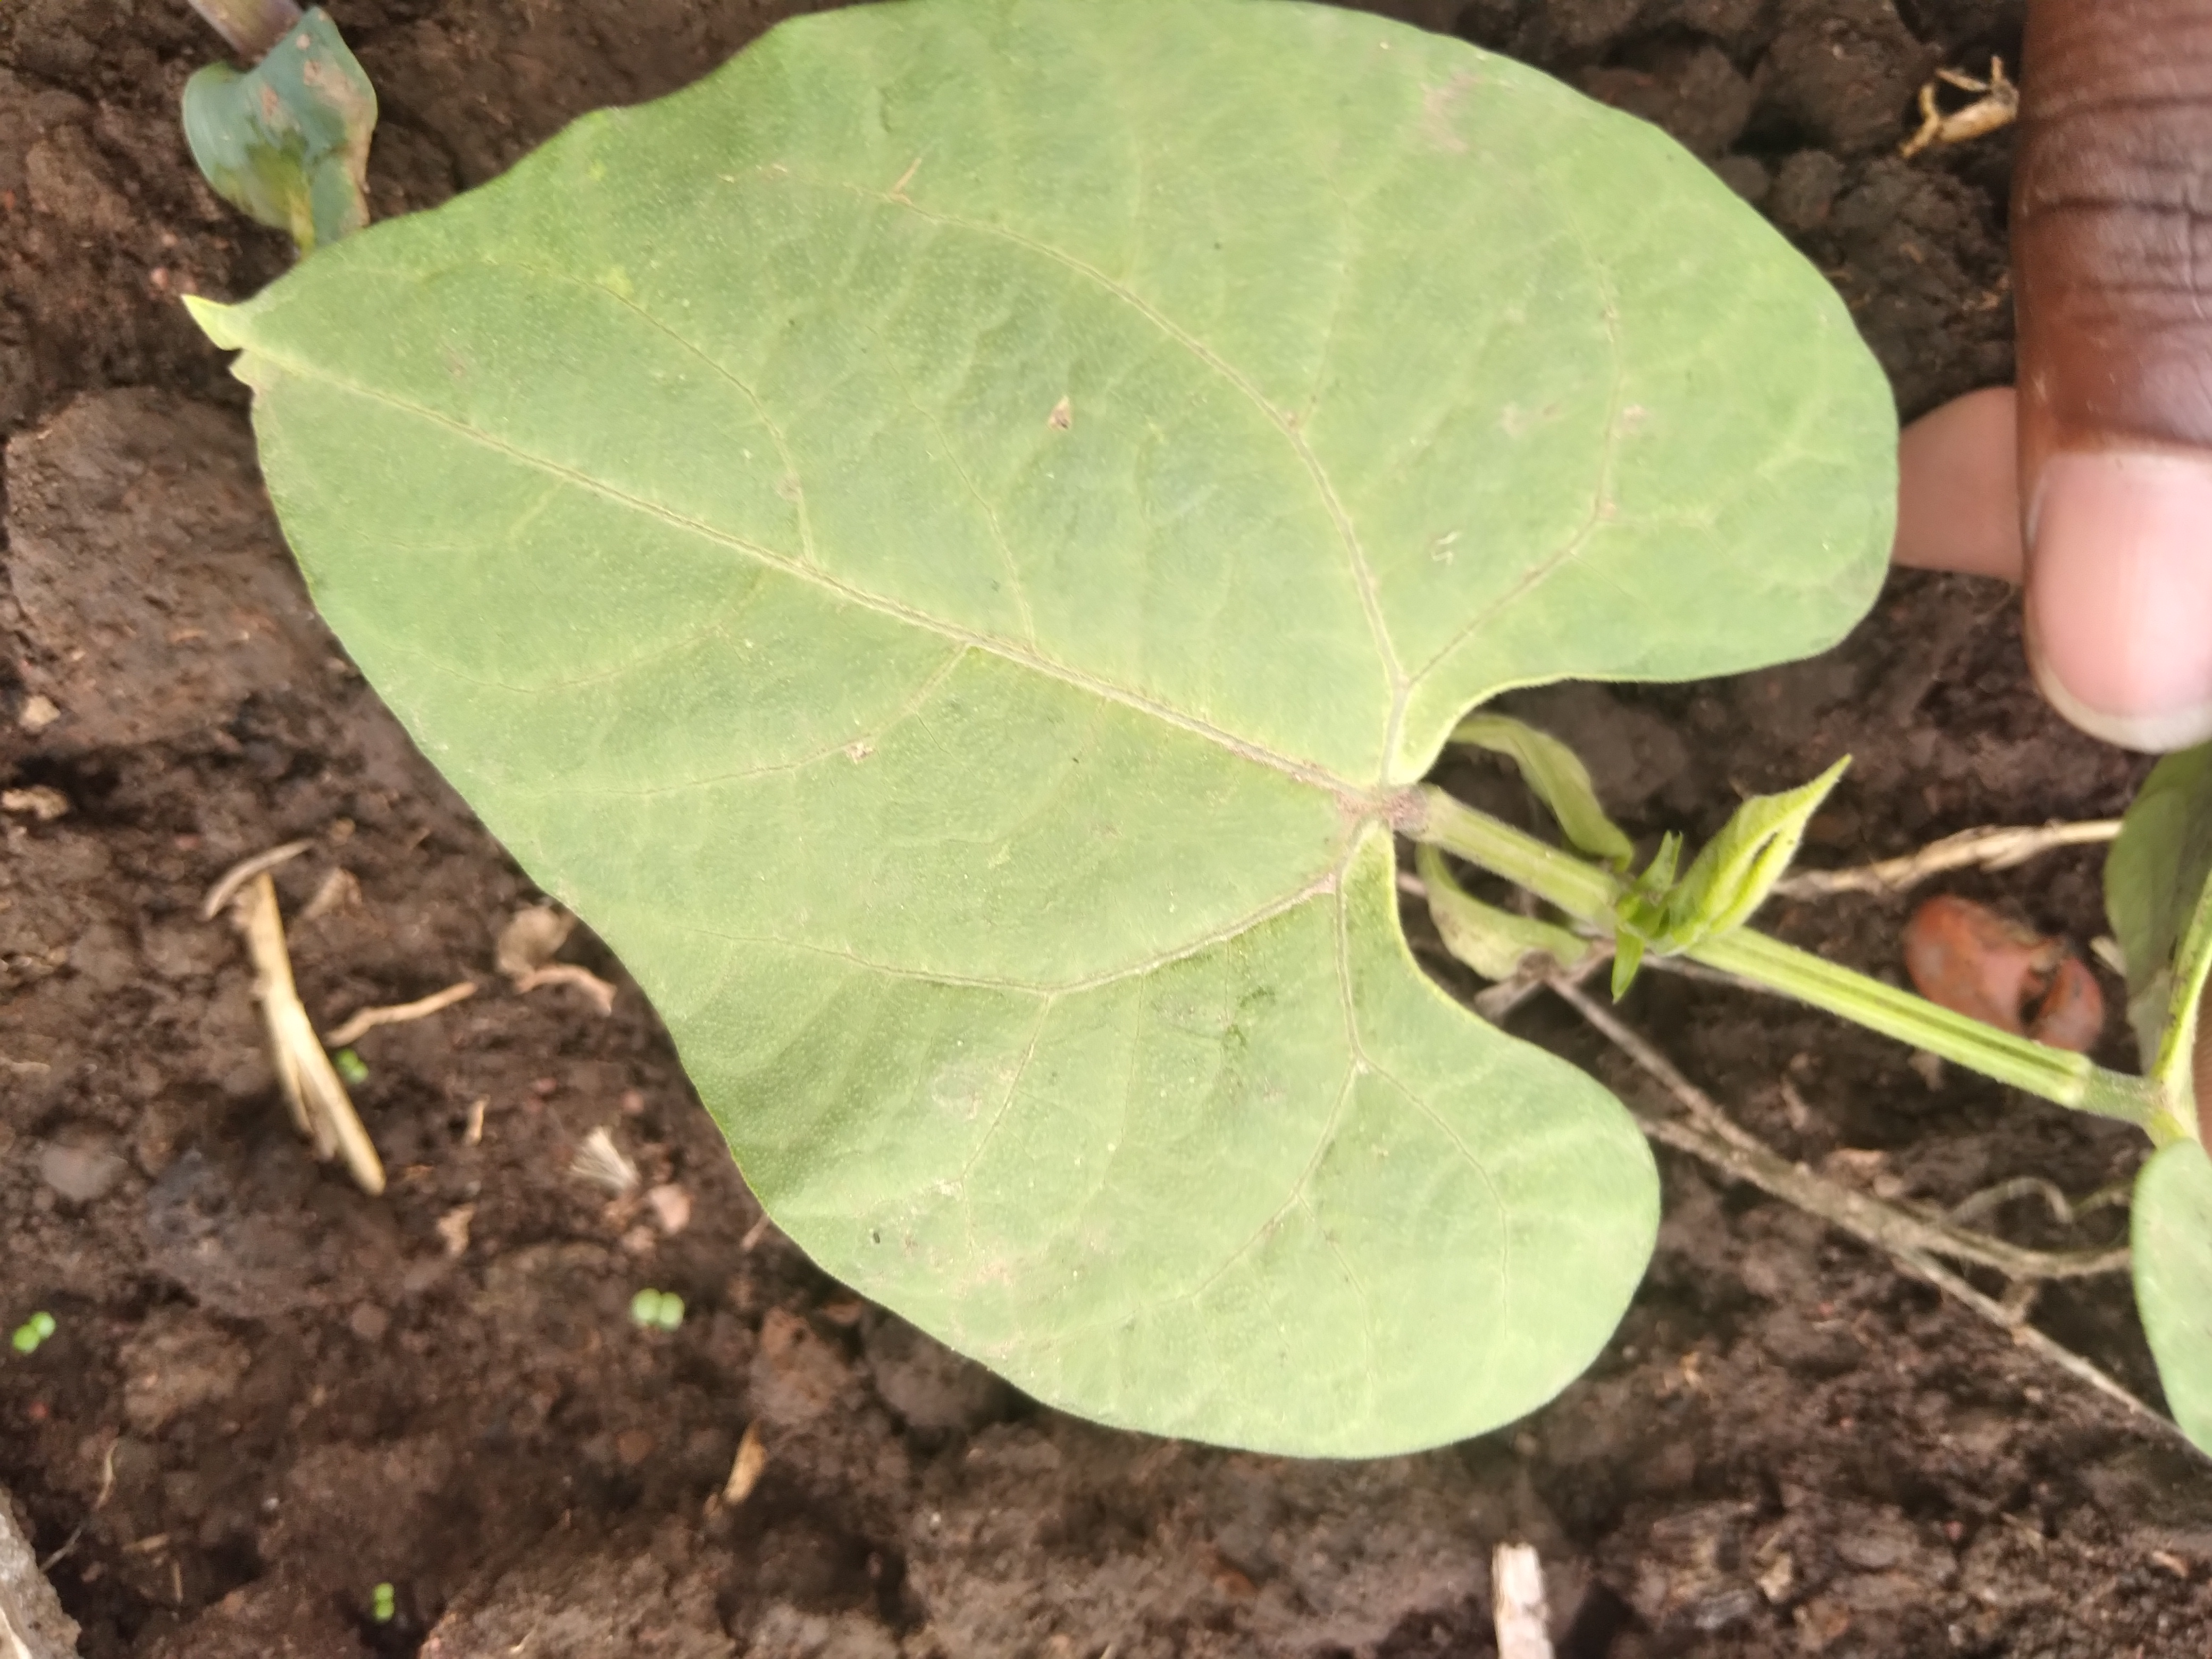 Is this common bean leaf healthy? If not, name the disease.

healthy
